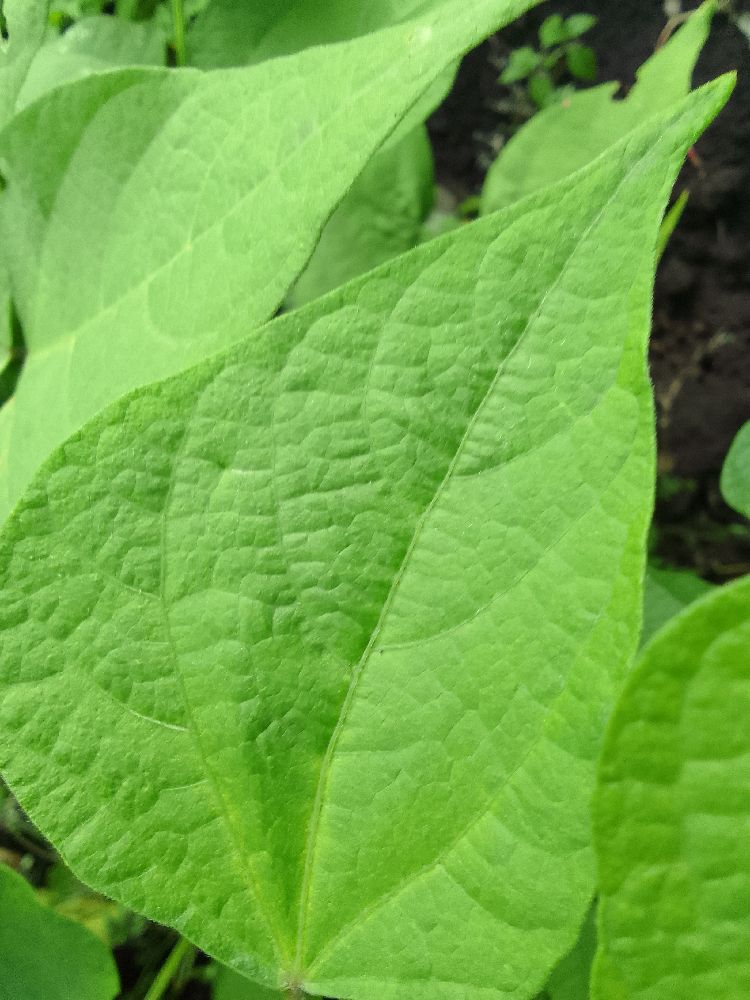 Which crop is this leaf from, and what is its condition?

common bean, healthy
